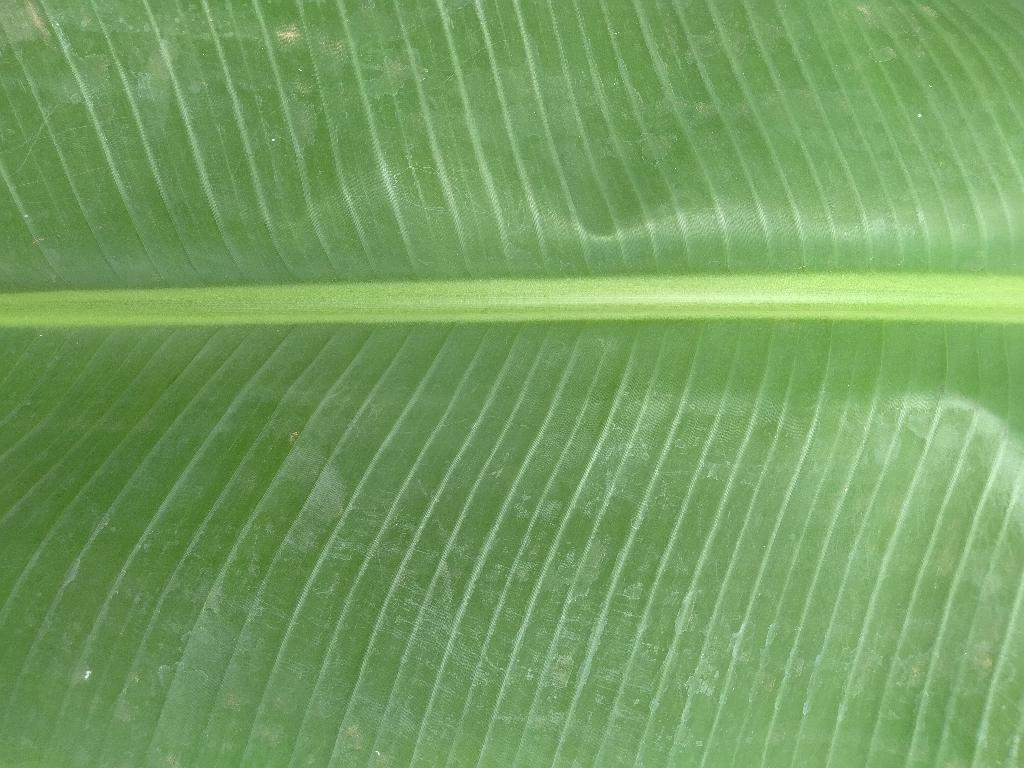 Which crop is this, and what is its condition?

banana, healthy
